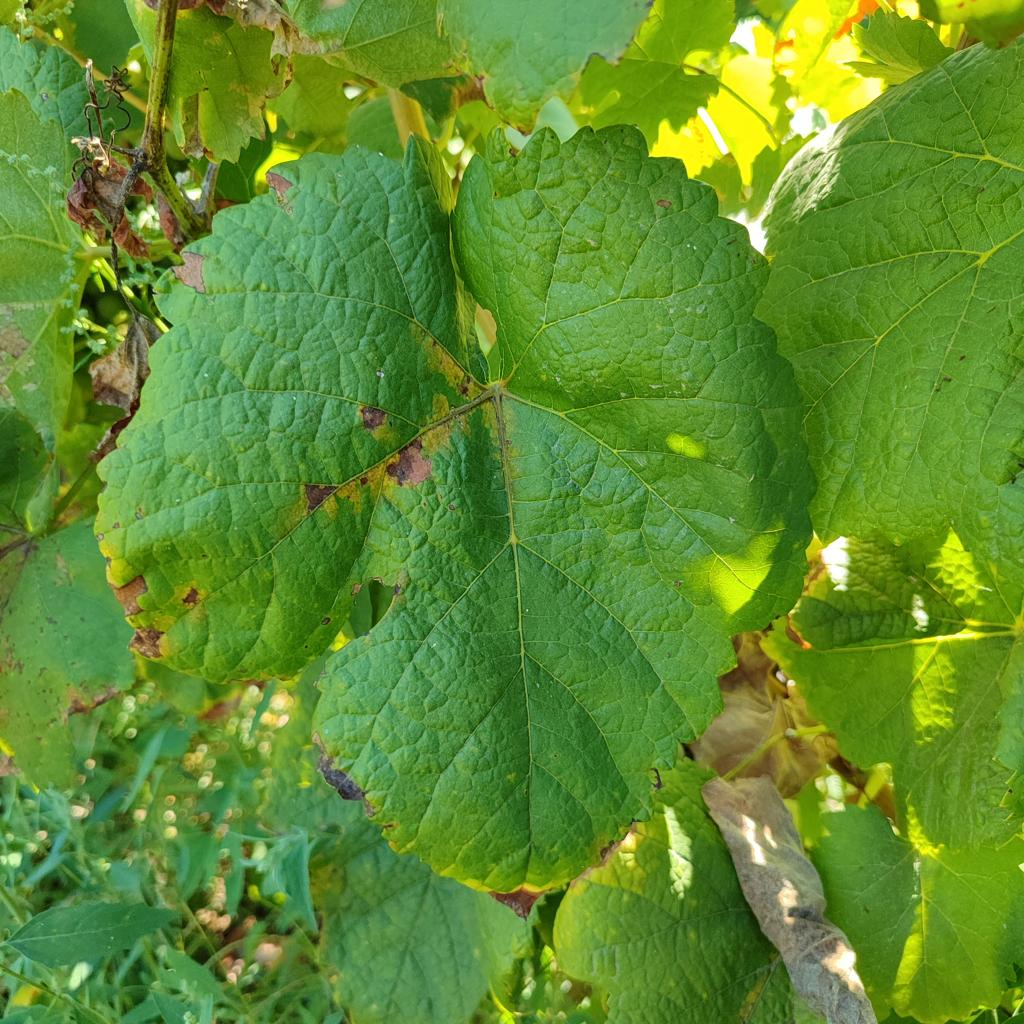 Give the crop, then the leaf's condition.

grapevine, downy mildew
